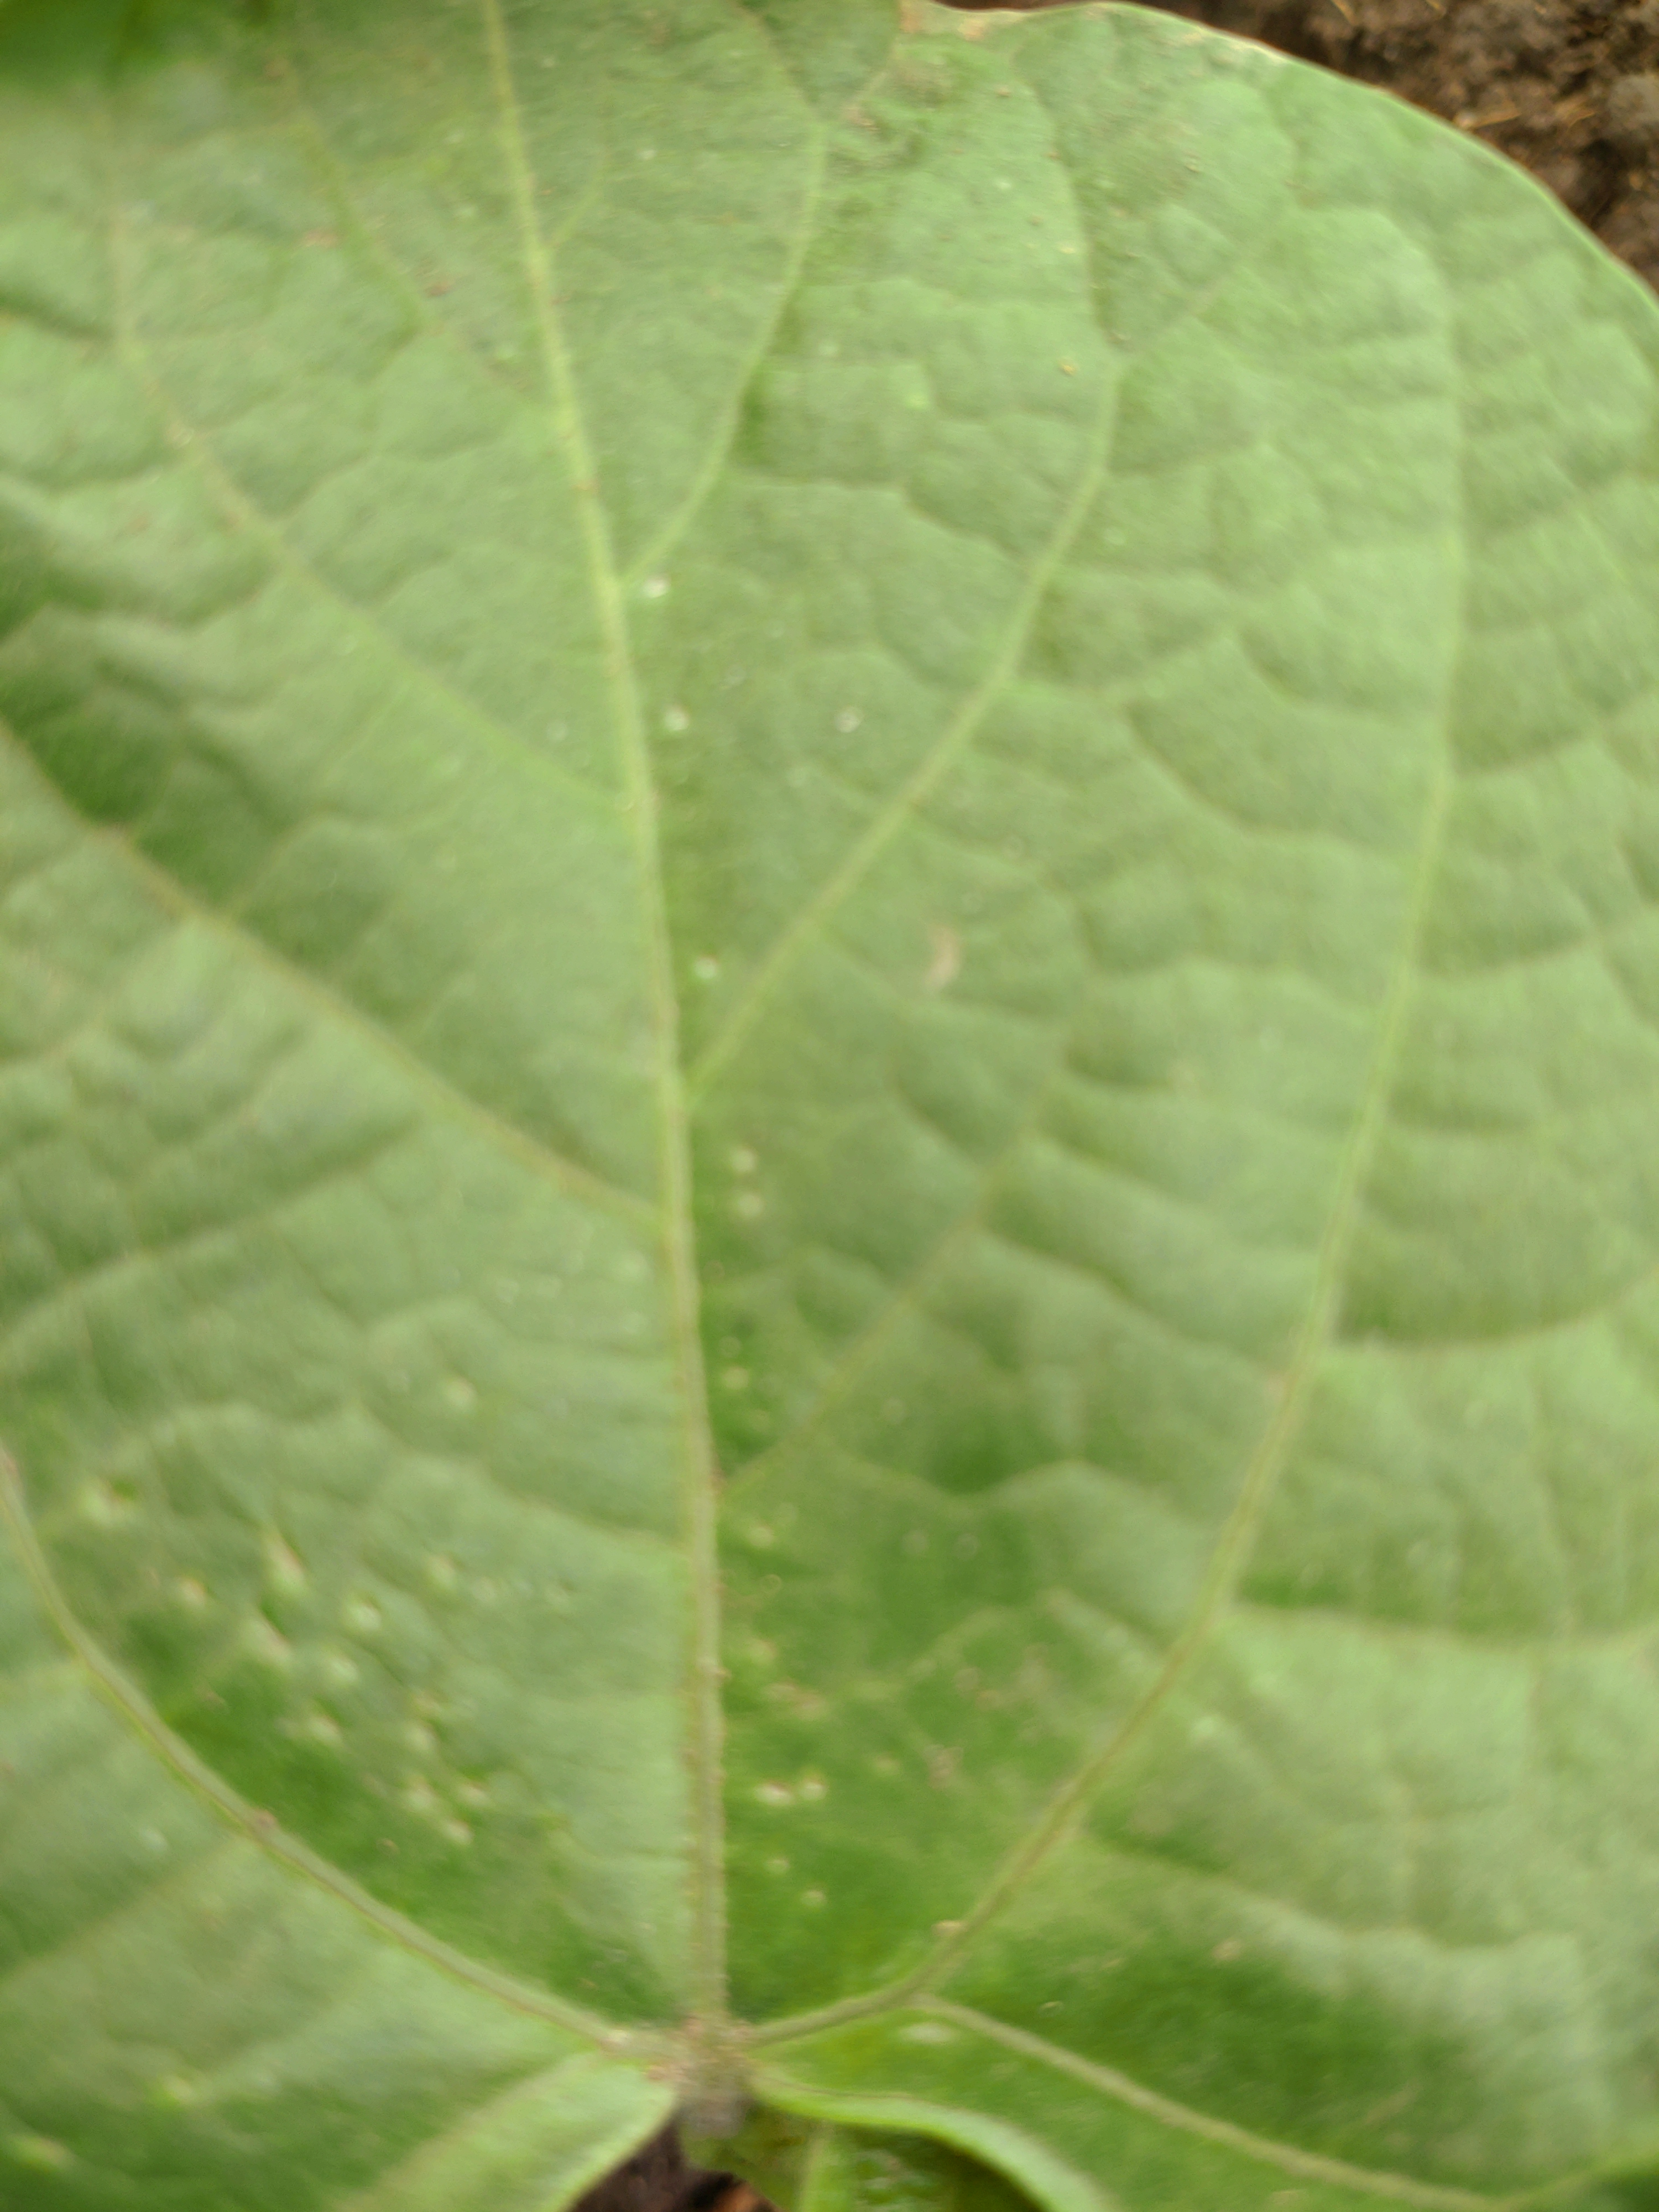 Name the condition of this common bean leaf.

healthy
